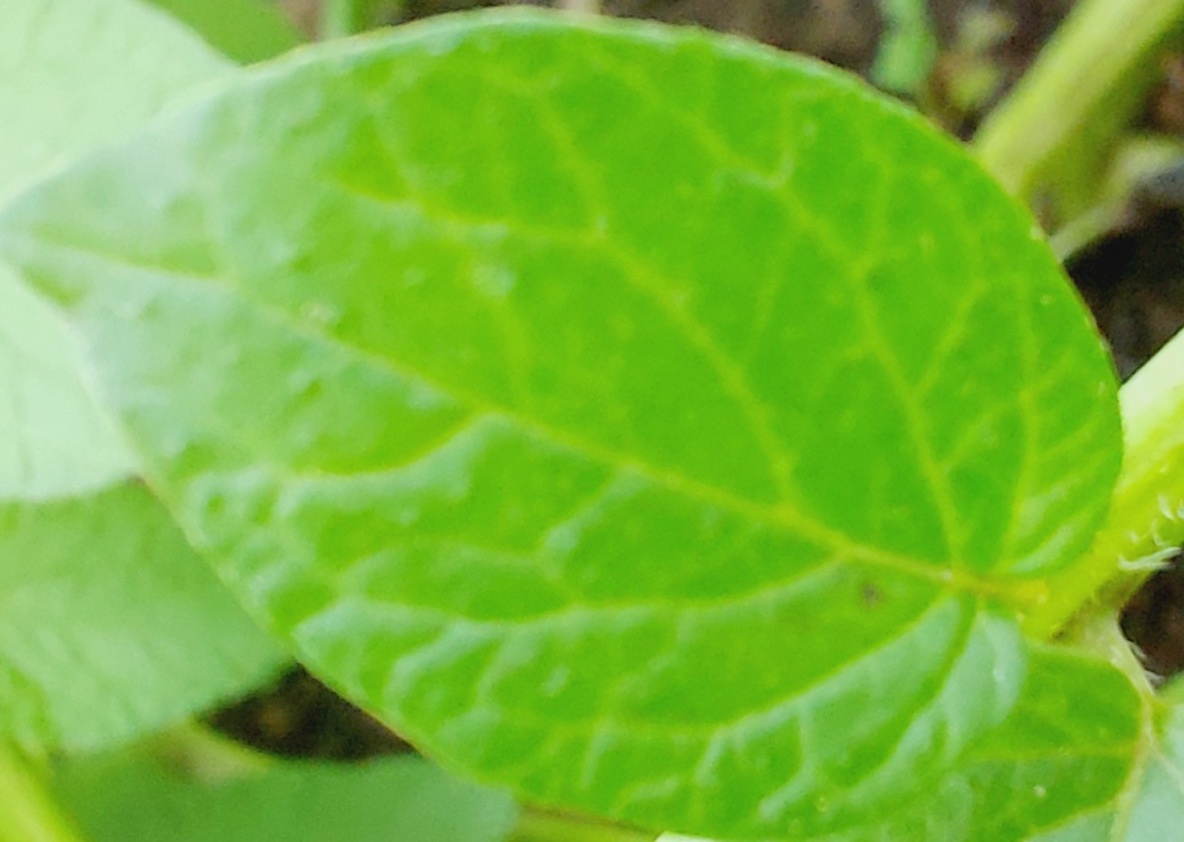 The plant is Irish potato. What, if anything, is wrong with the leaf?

healthy
